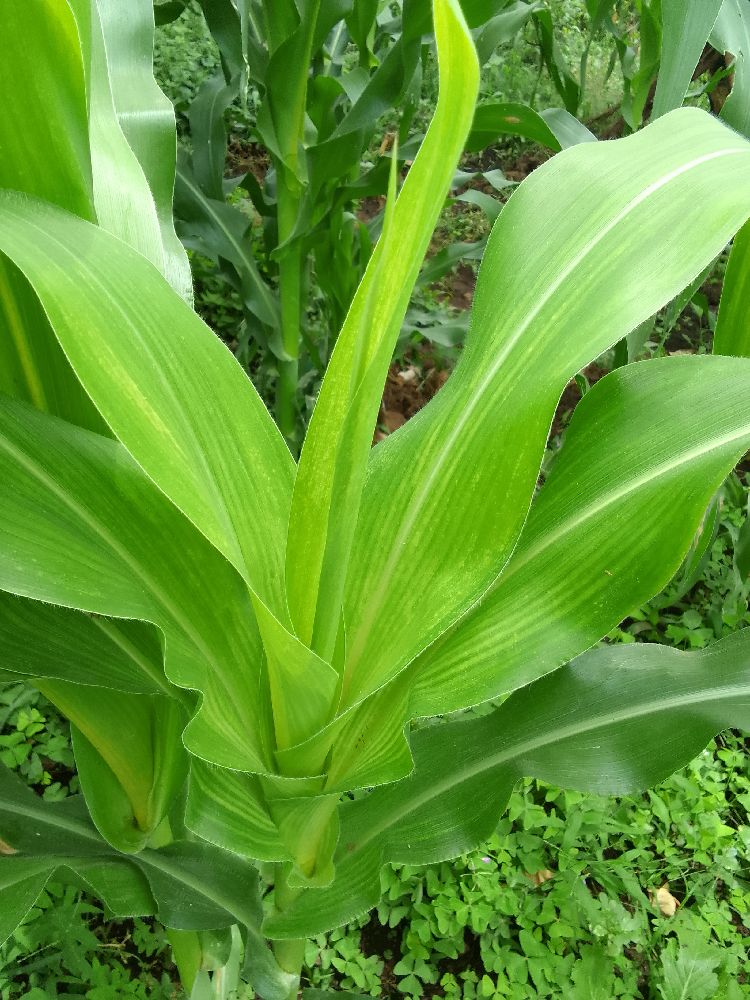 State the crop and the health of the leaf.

maize, maize lethal necrosis
